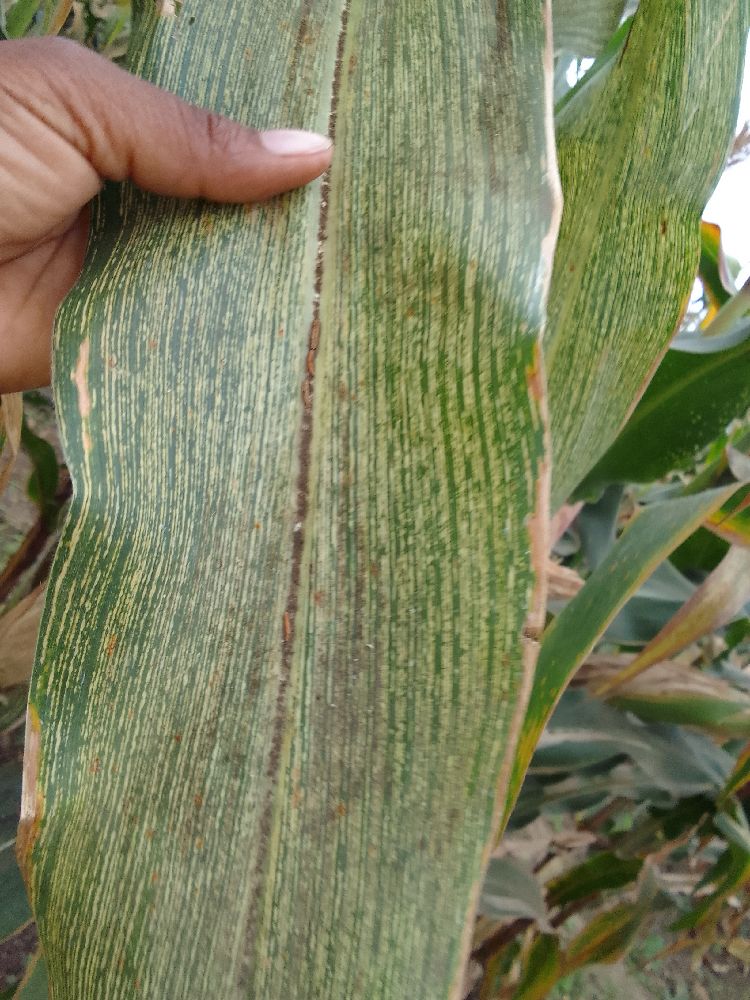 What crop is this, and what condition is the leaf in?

maize, maize streak virus
